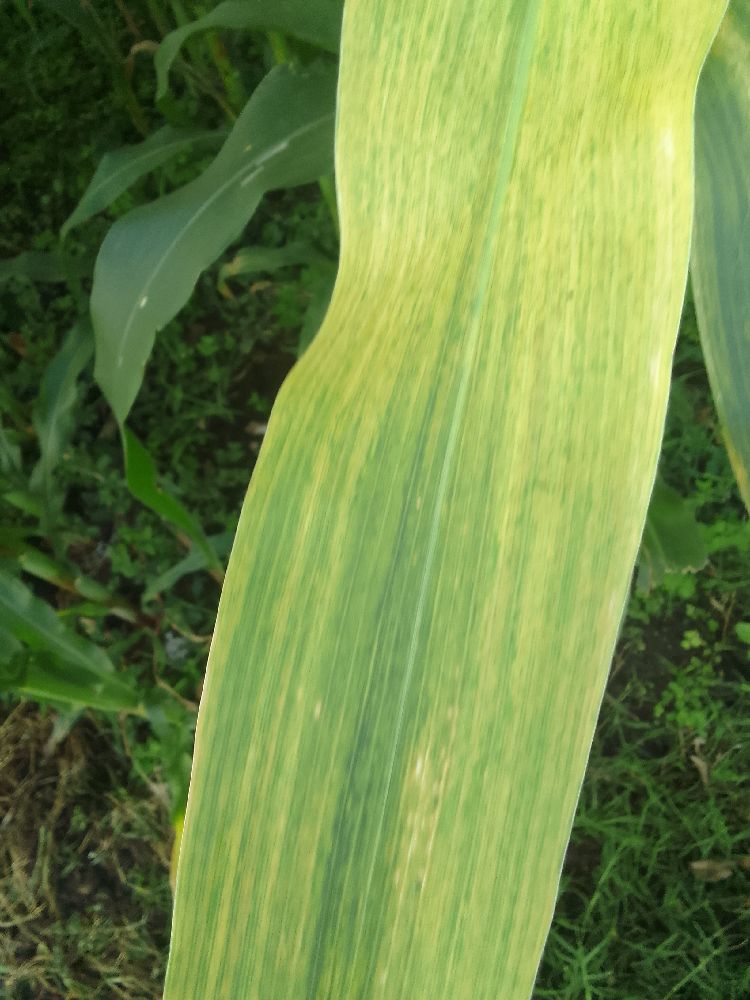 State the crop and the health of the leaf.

maize, maize lethal necrosis
